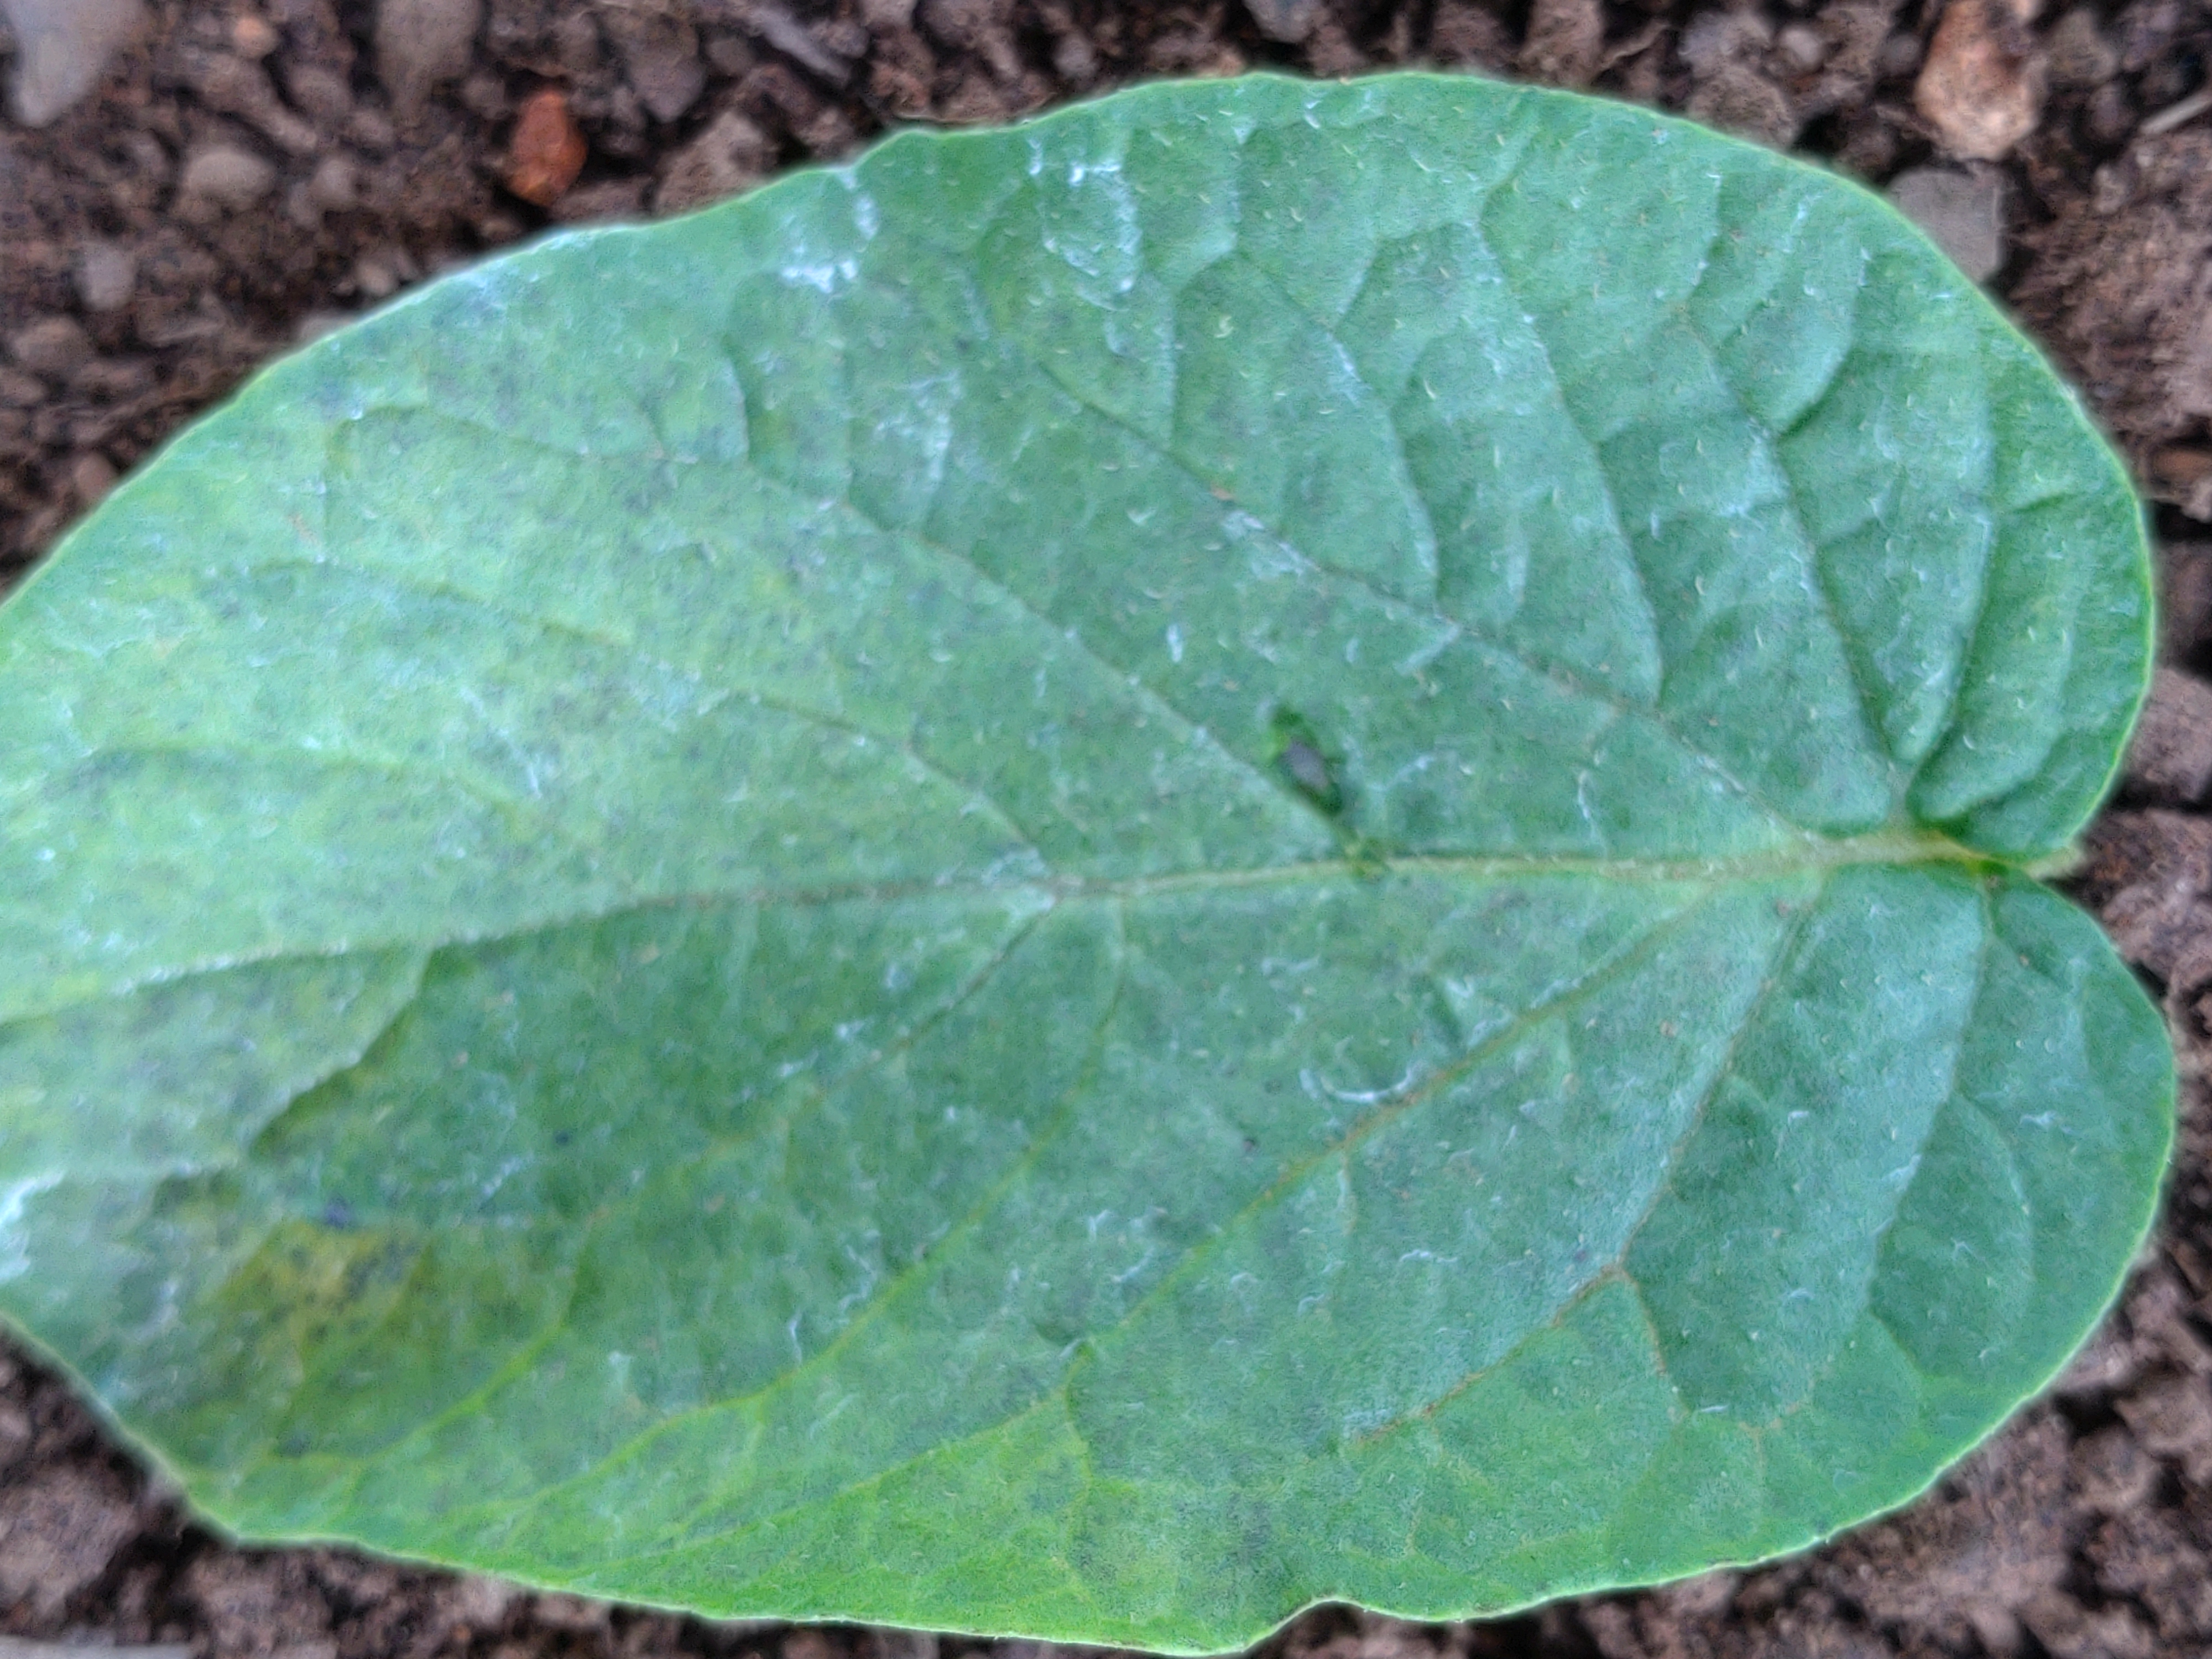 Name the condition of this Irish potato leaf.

early blight
